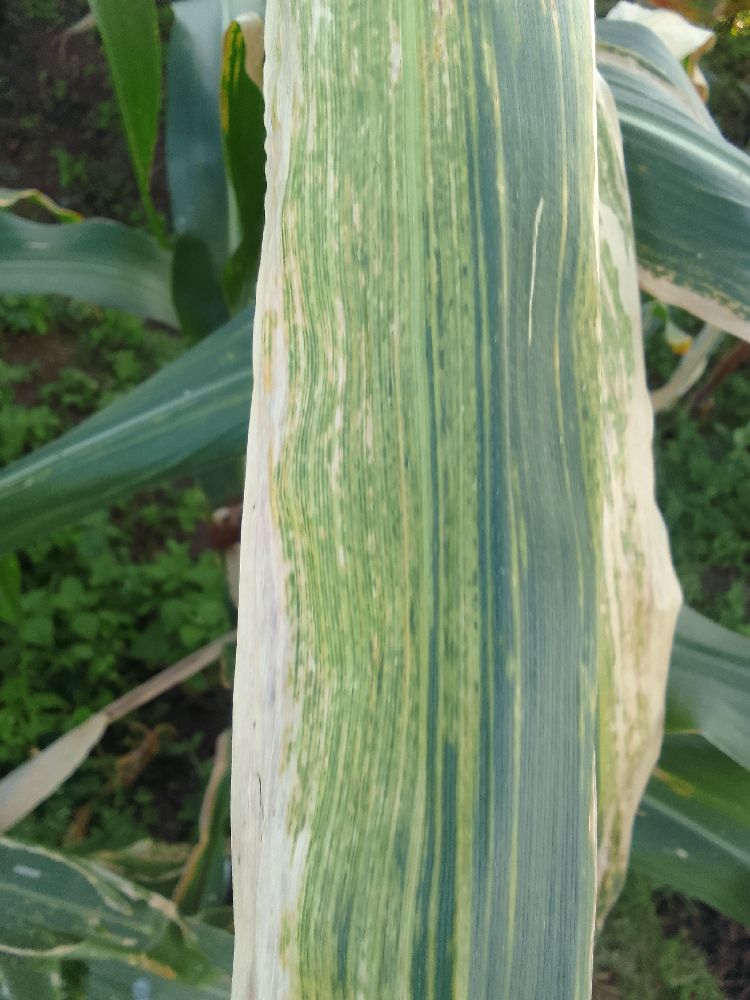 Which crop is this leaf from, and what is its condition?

maize, maize lethal necrosis
